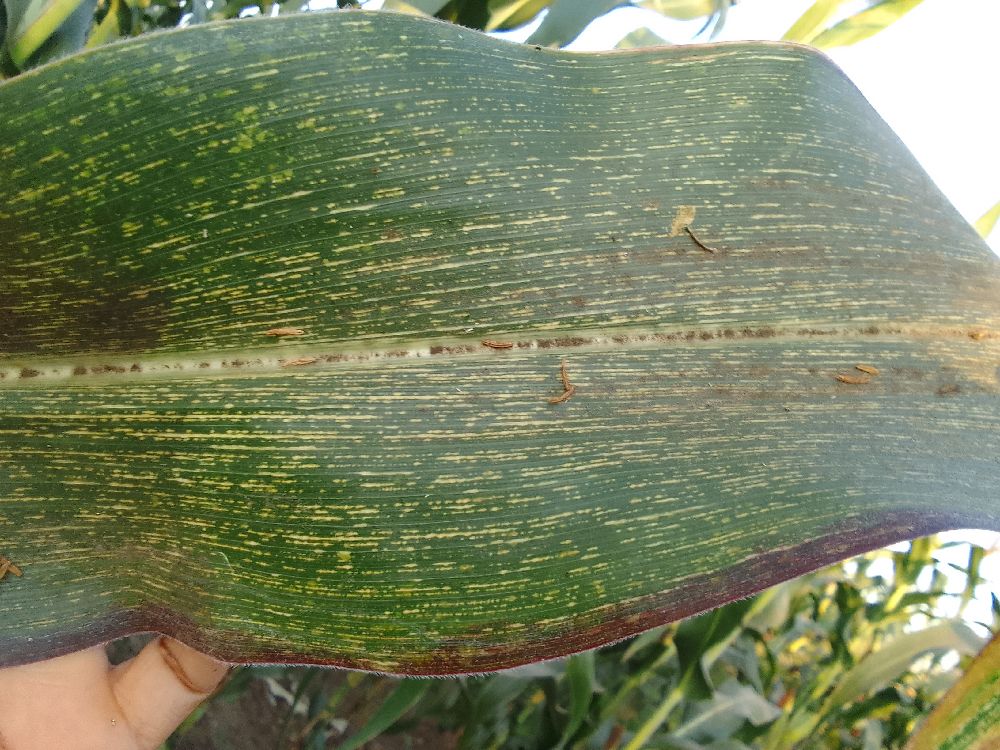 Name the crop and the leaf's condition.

maize, maize streak virus
